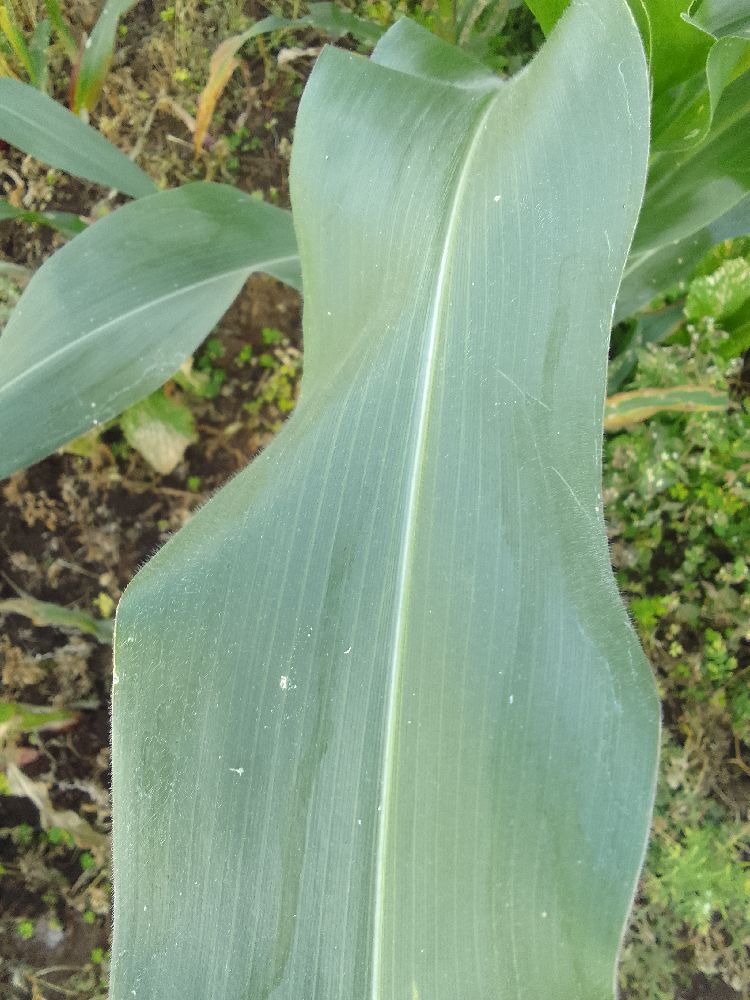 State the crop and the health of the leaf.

maize, healthy
